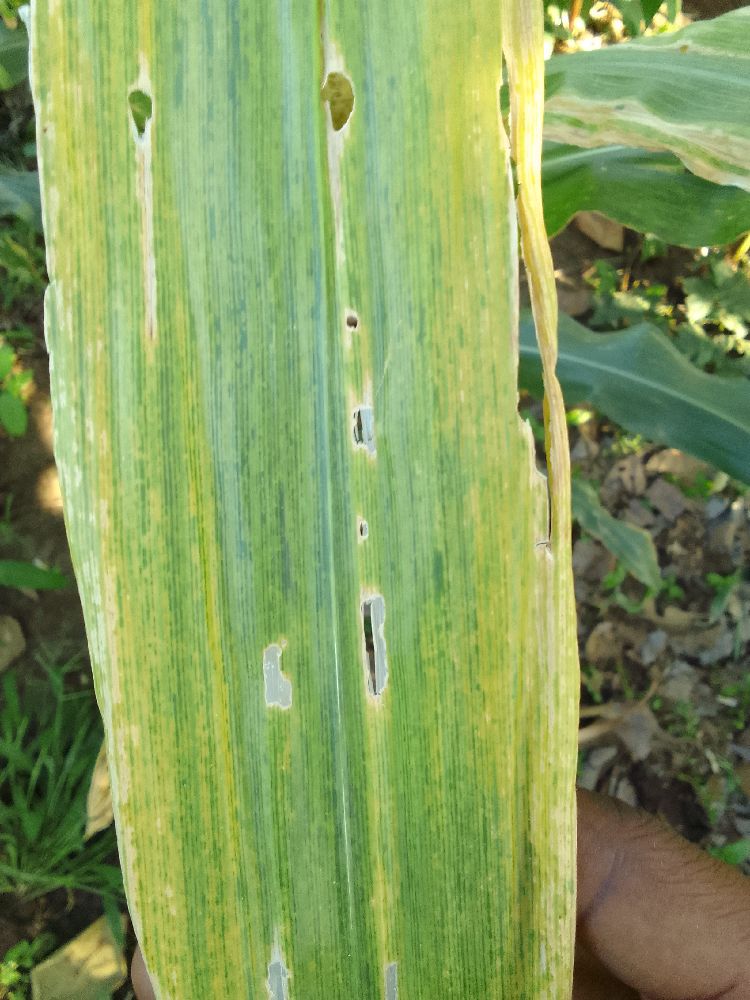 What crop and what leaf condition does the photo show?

maize, maize lethal necrosis
